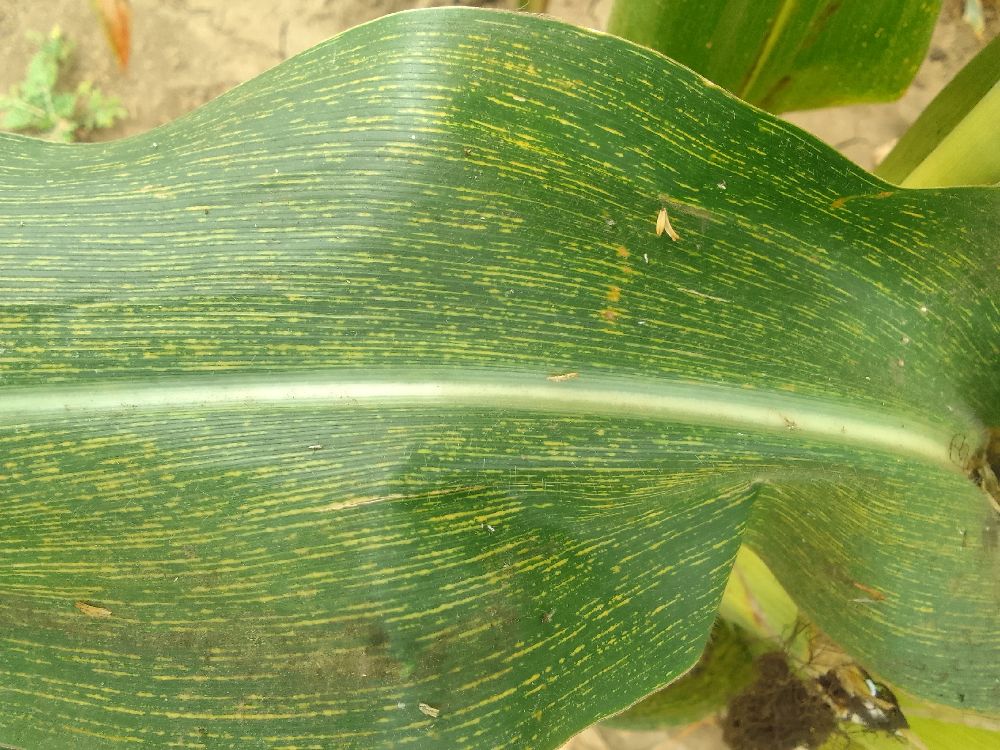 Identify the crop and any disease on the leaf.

maize, maize streak virus
